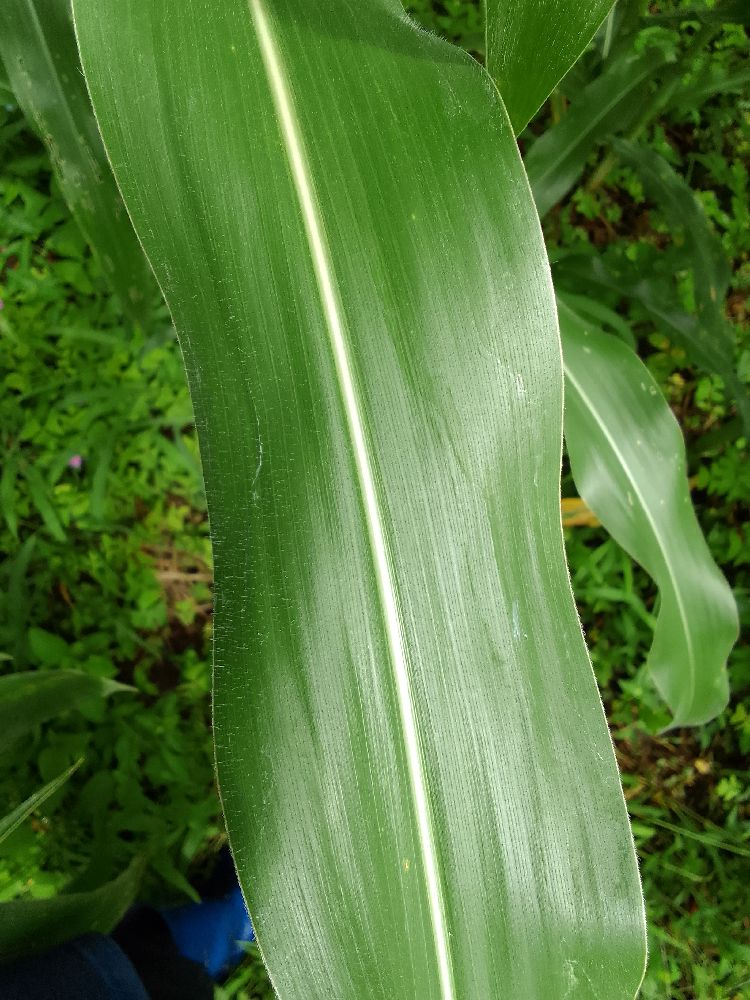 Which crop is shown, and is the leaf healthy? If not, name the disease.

maize, healthy
